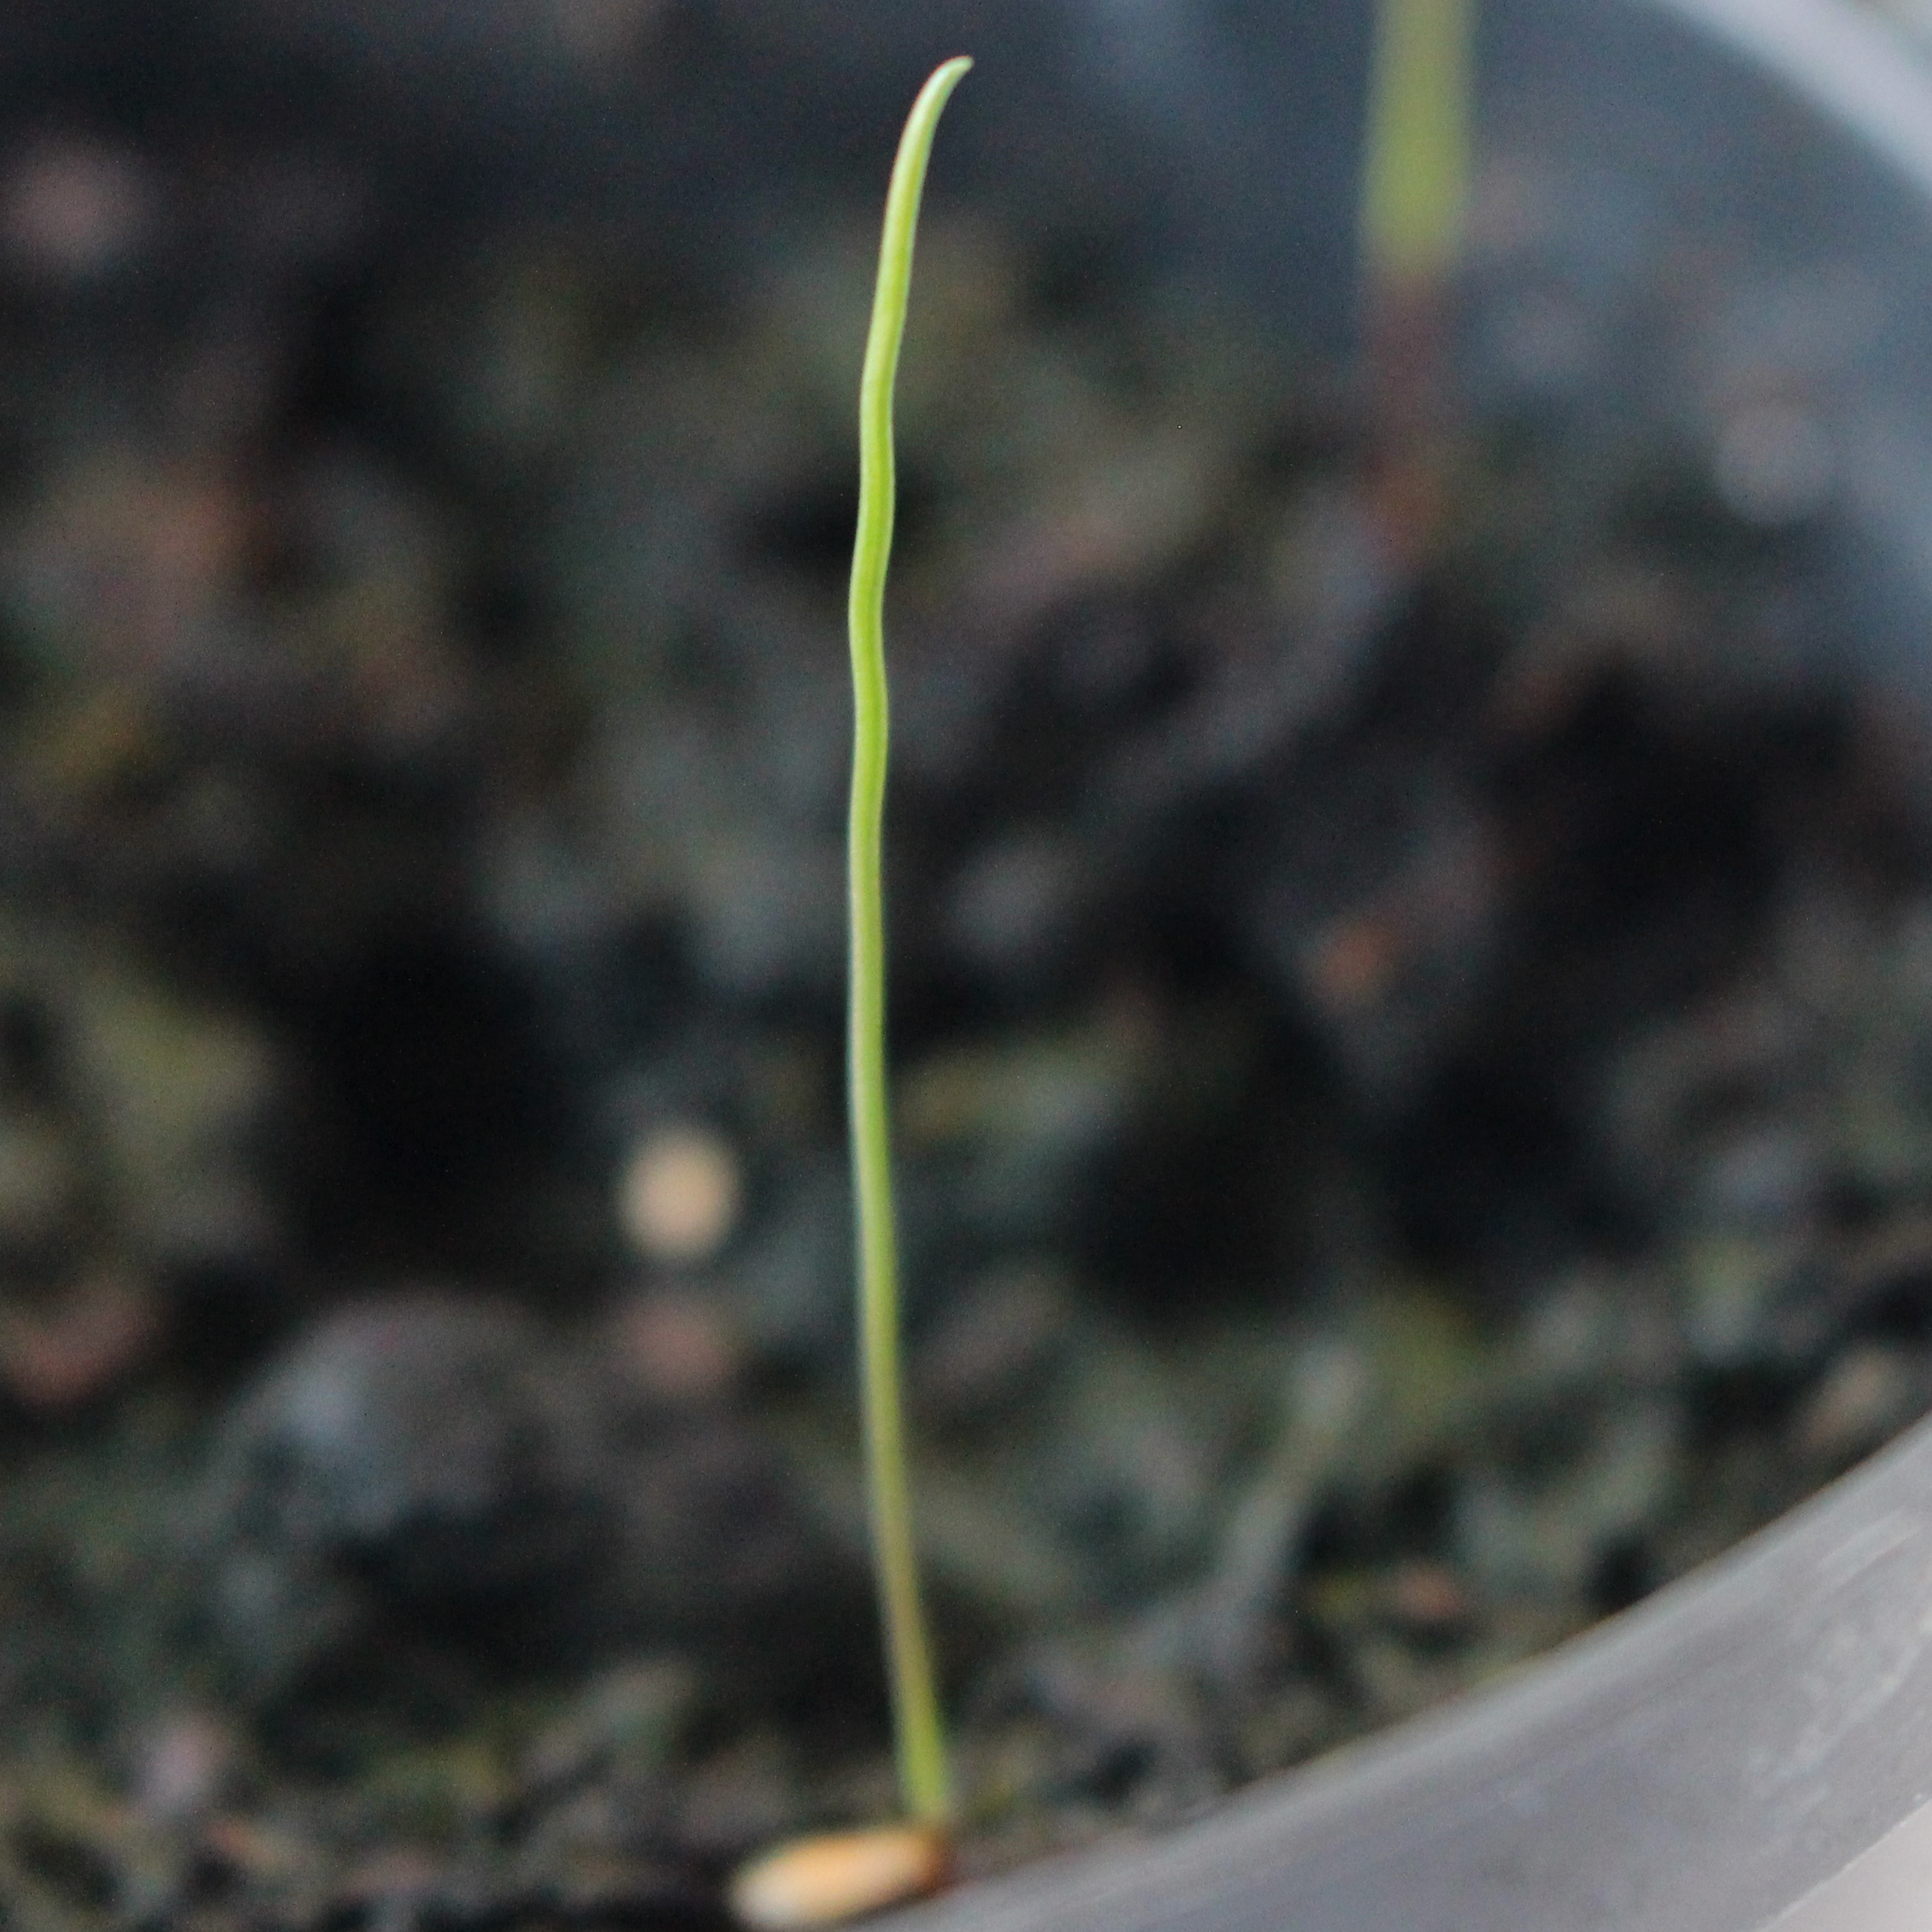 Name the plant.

Lolium multiflorum
